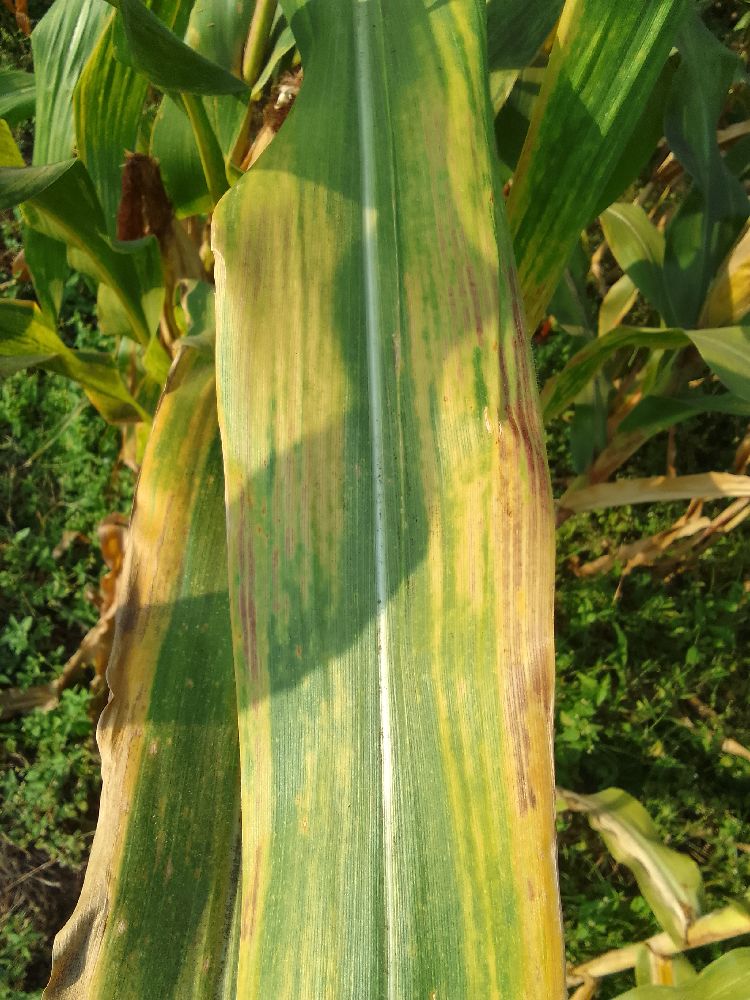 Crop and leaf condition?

maize, maize lethal necrosis
